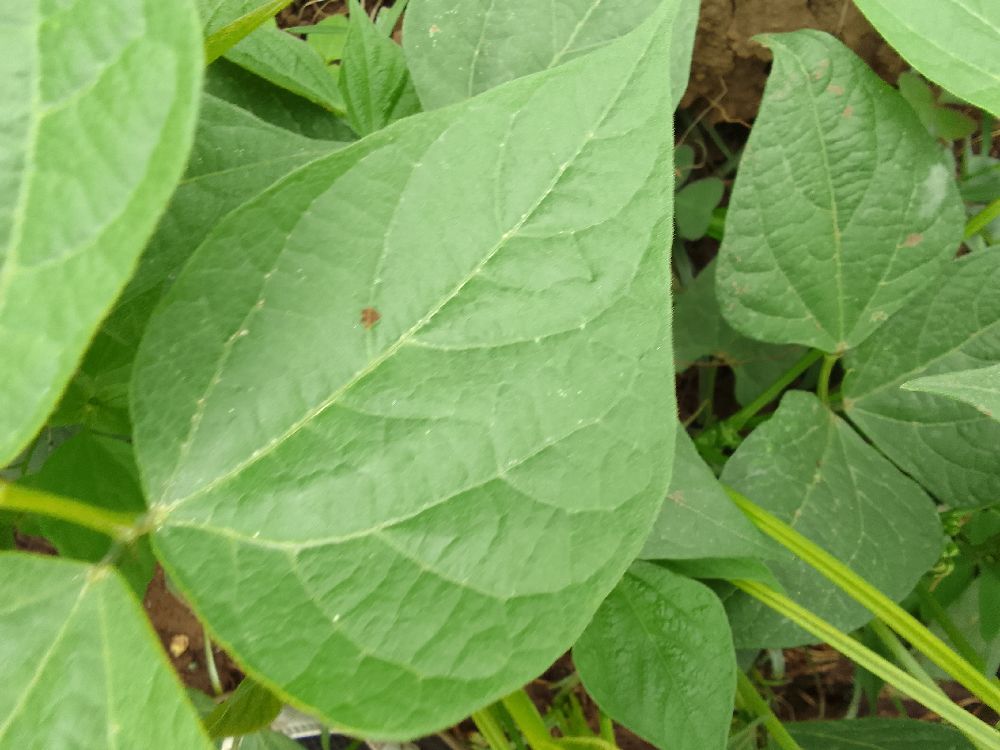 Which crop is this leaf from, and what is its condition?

common bean, healthy
